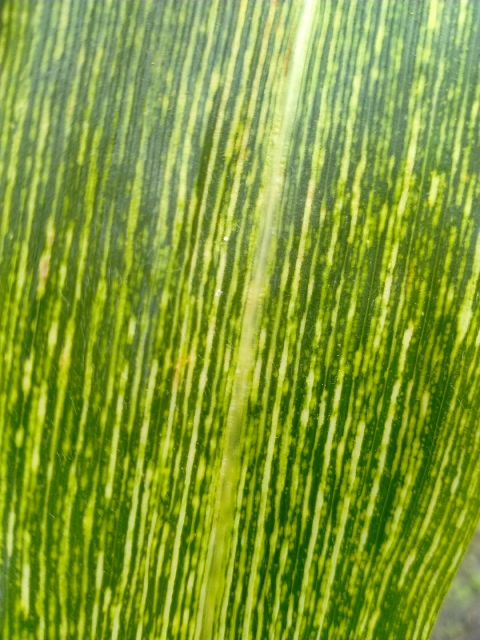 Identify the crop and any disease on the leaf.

maize, maize streak virus
